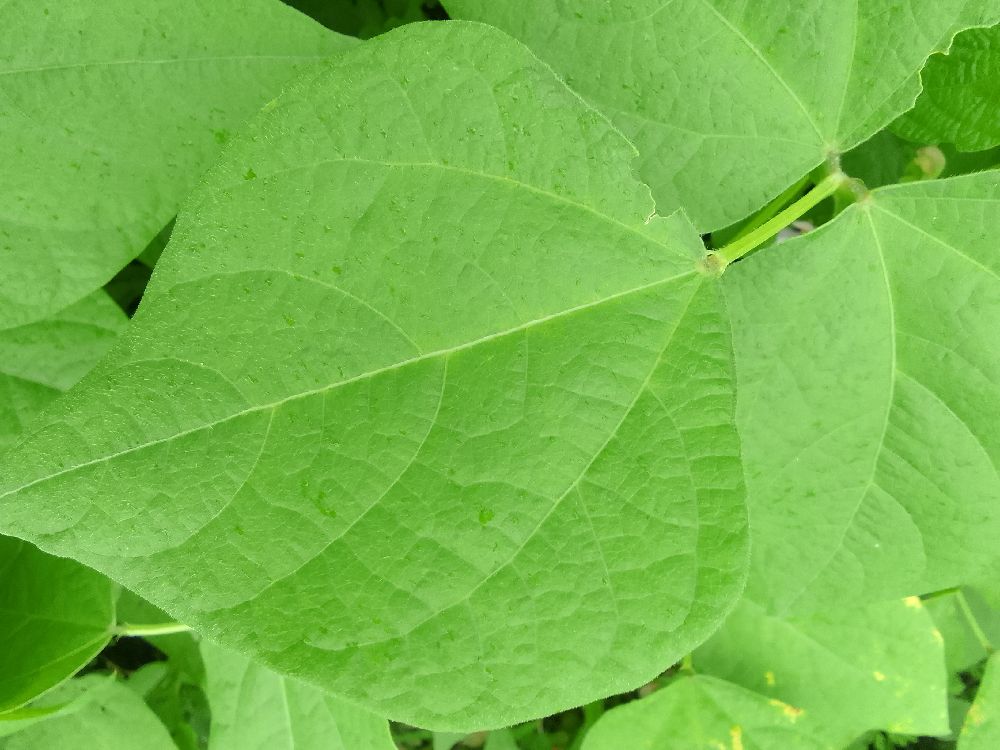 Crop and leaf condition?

common bean, healthy
